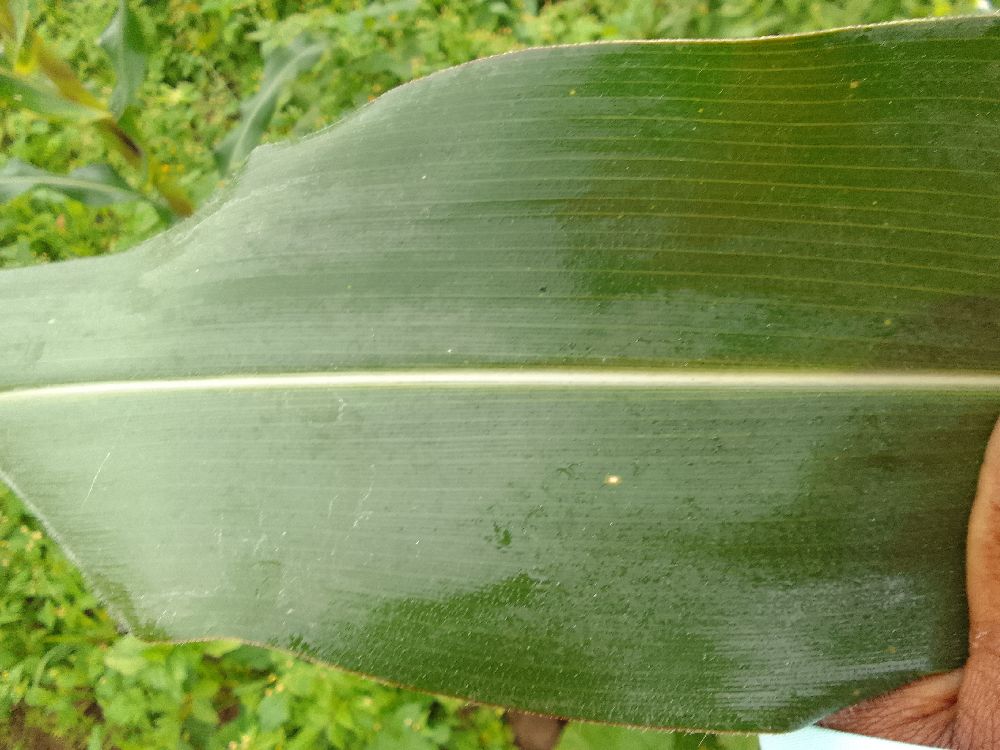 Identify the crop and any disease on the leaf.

maize, healthy
